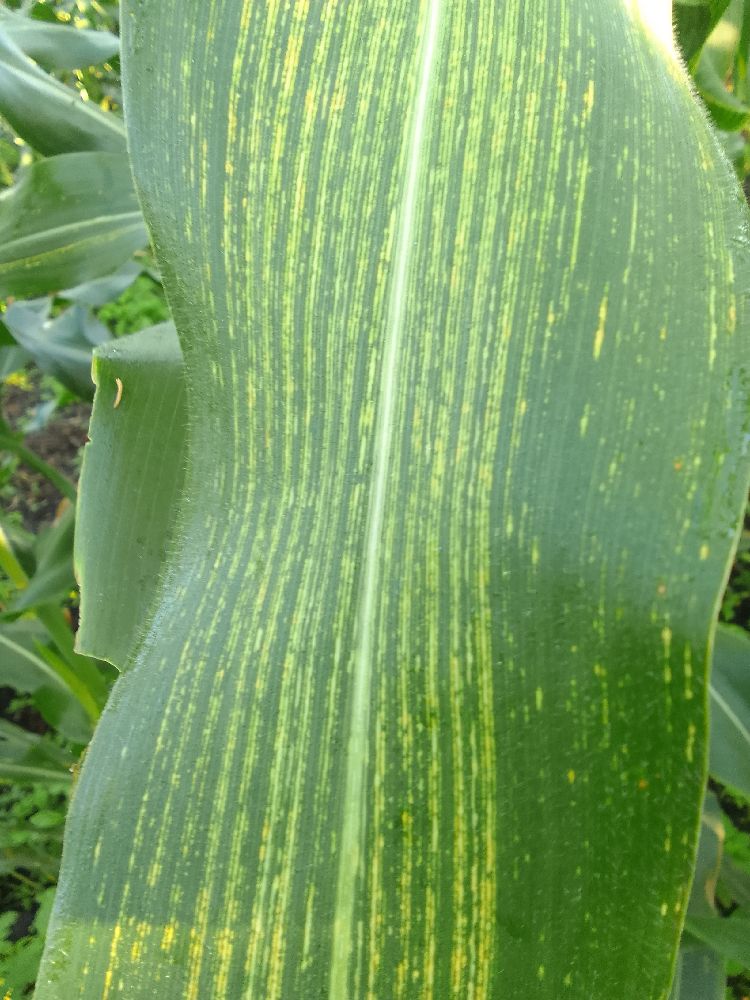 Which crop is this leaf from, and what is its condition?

maize, maize streak virus
